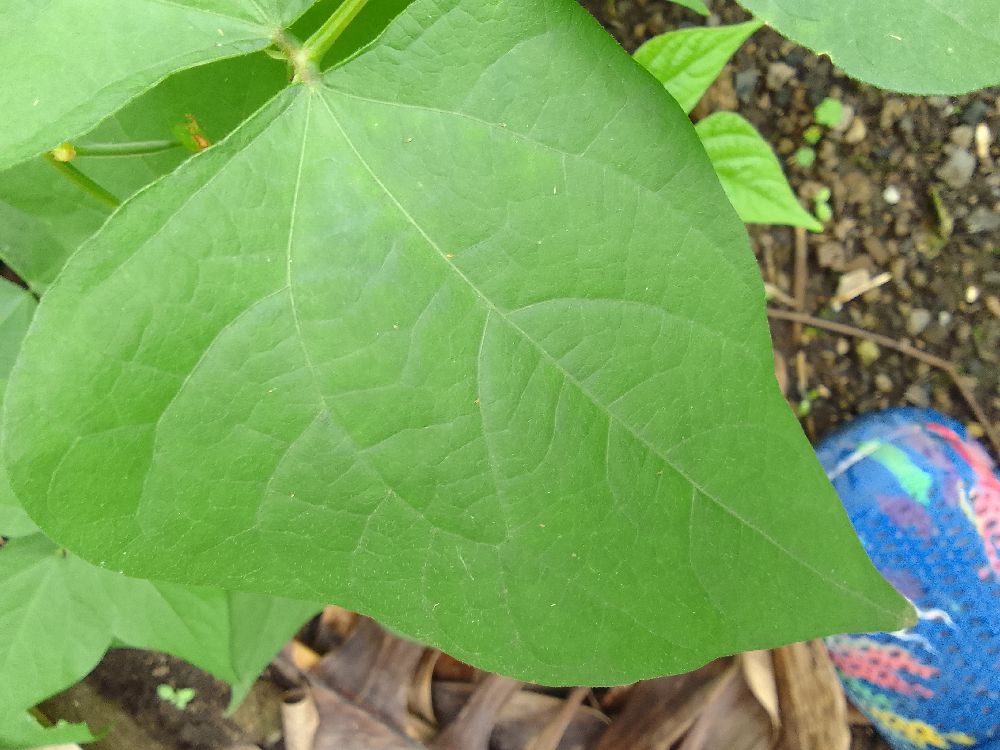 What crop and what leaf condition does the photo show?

common bean, healthy
